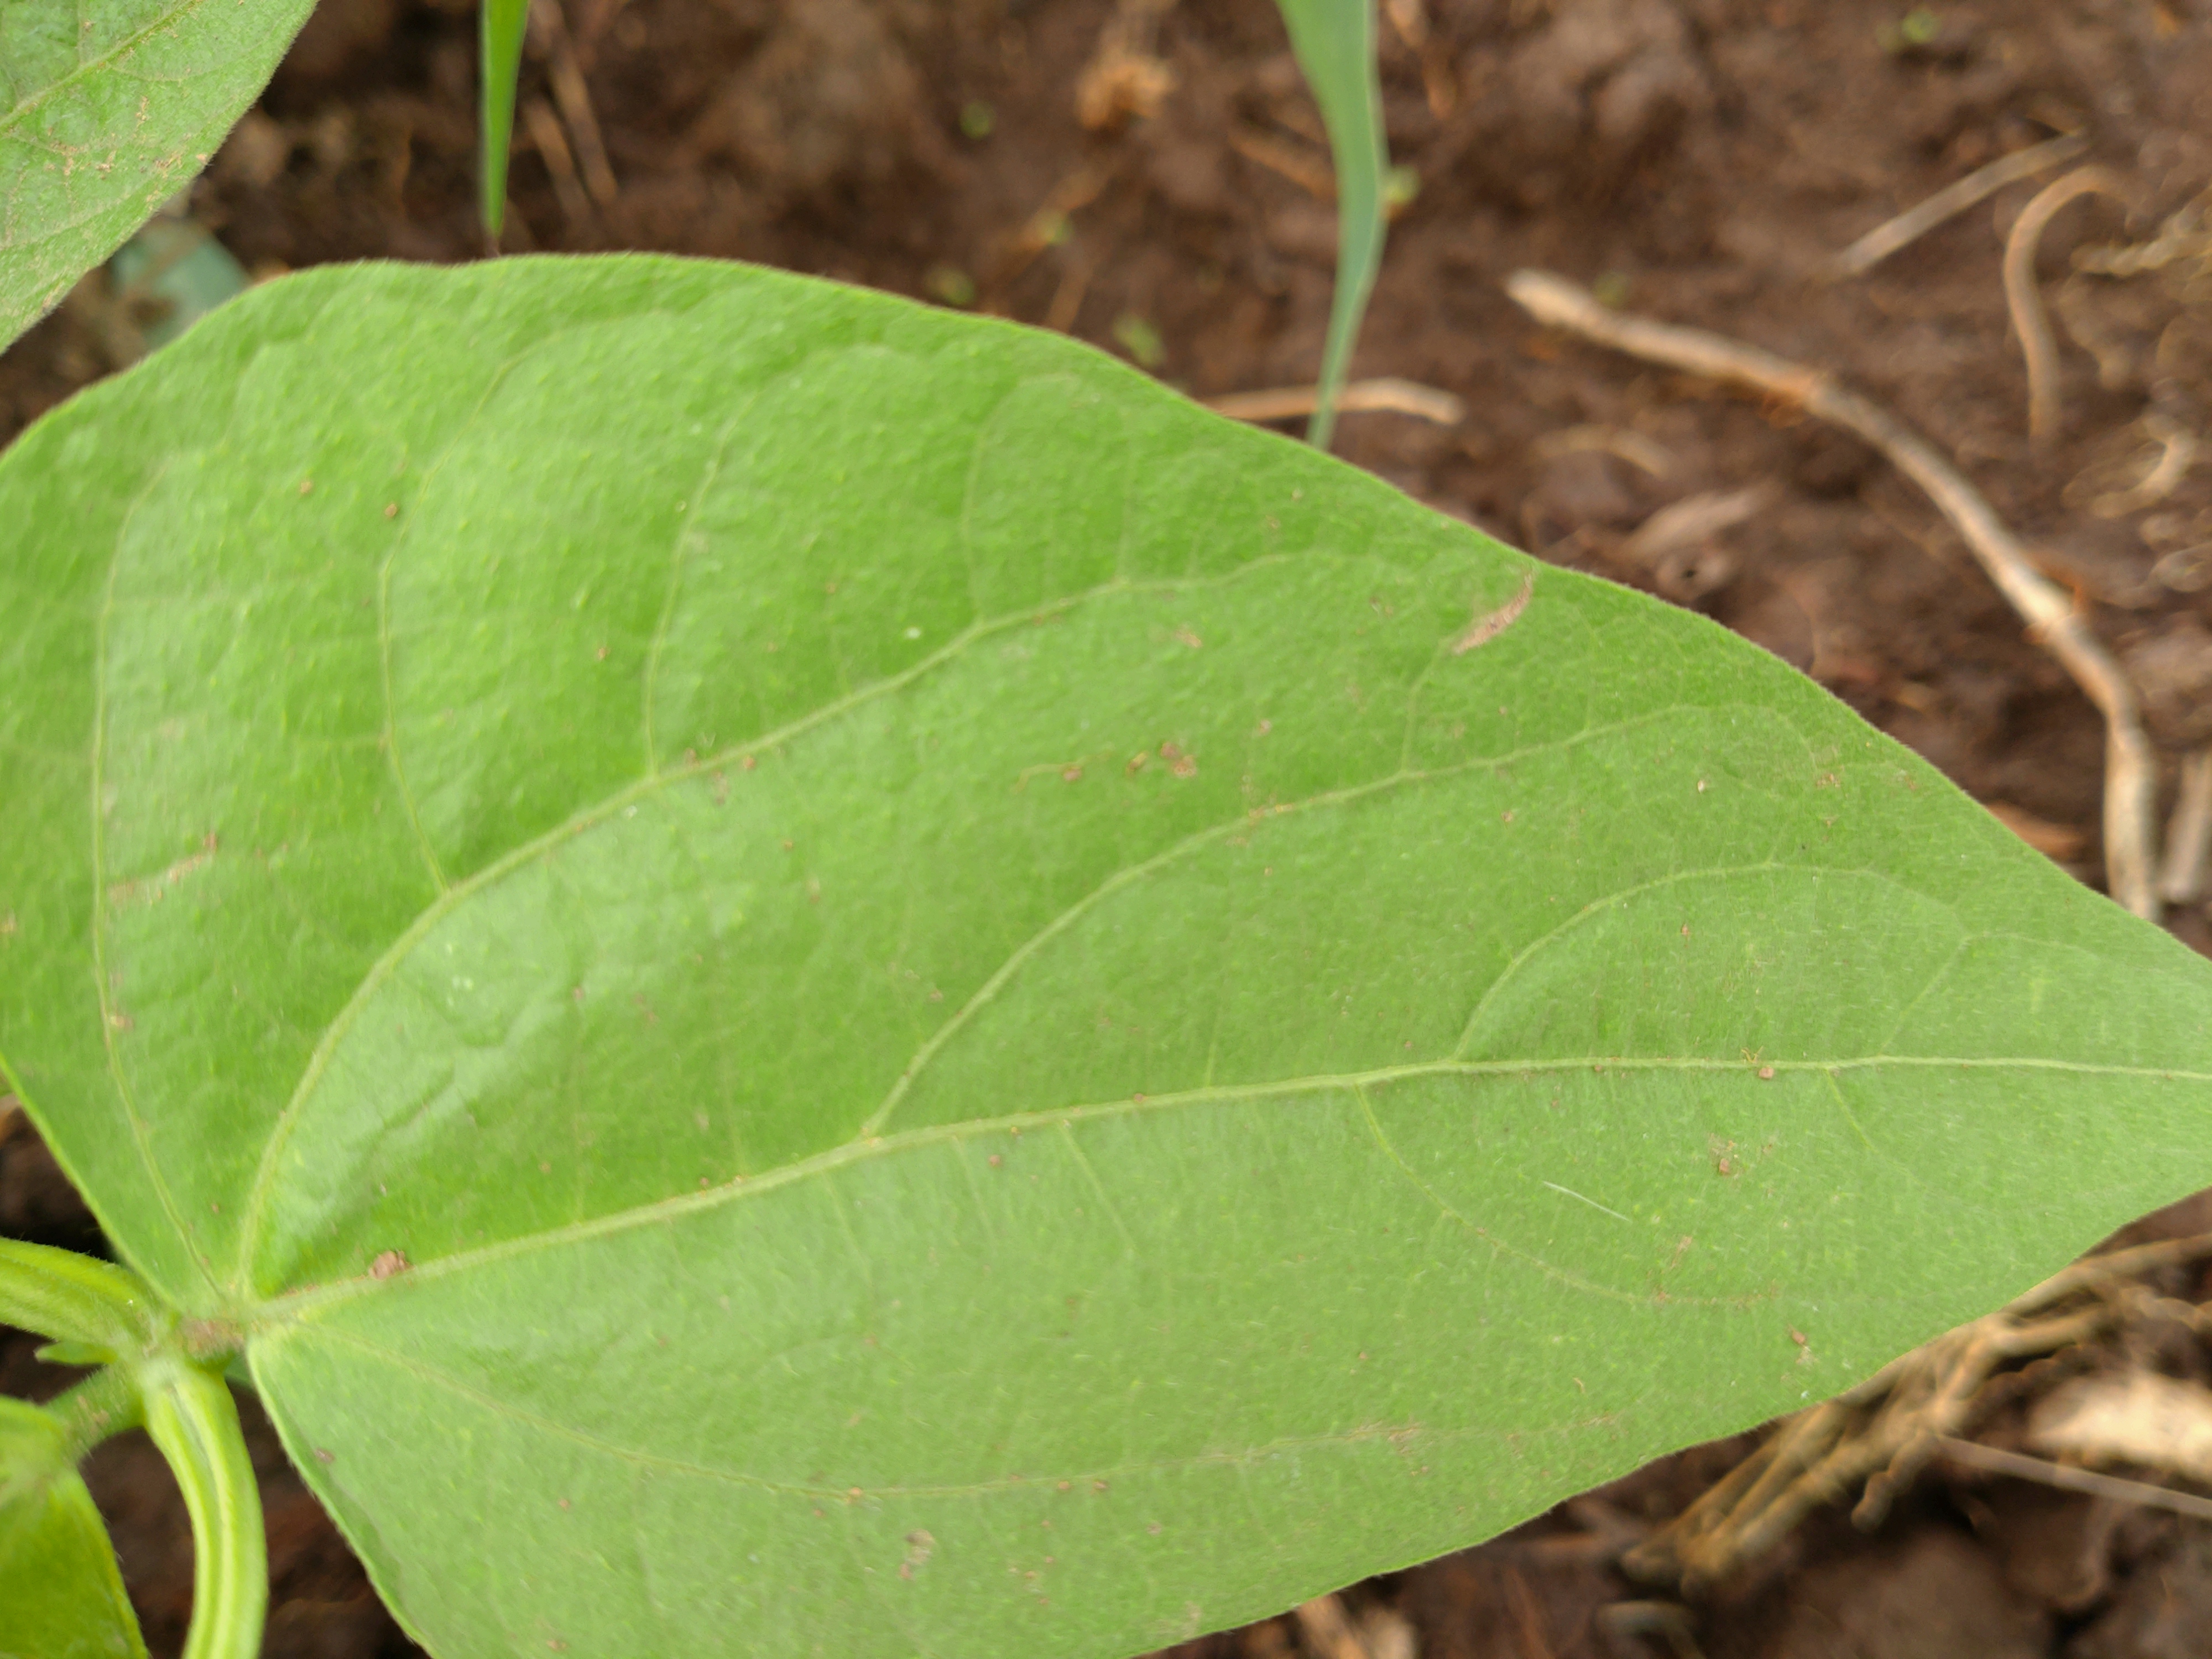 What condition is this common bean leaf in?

healthy
